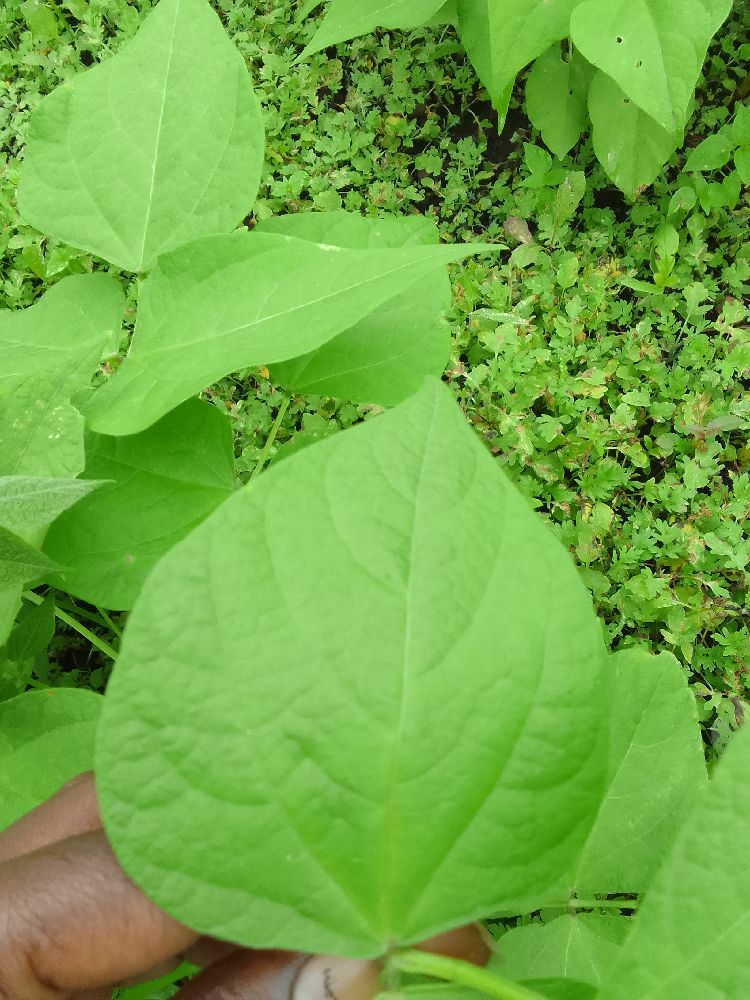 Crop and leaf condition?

common bean, healthy
